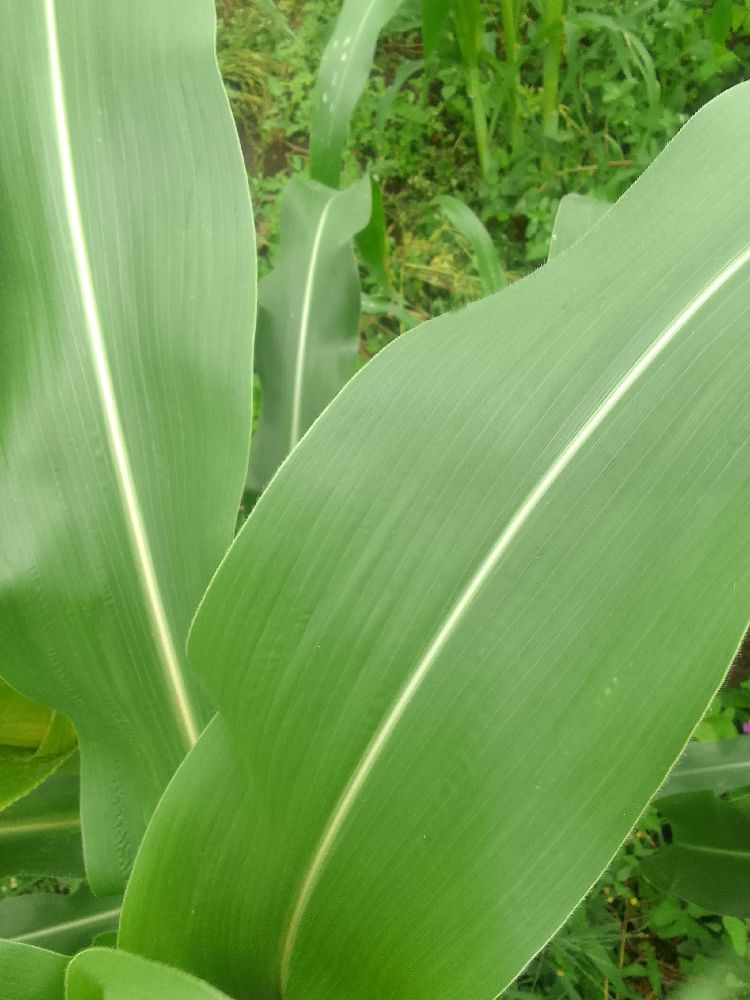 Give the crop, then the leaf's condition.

maize, healthy
